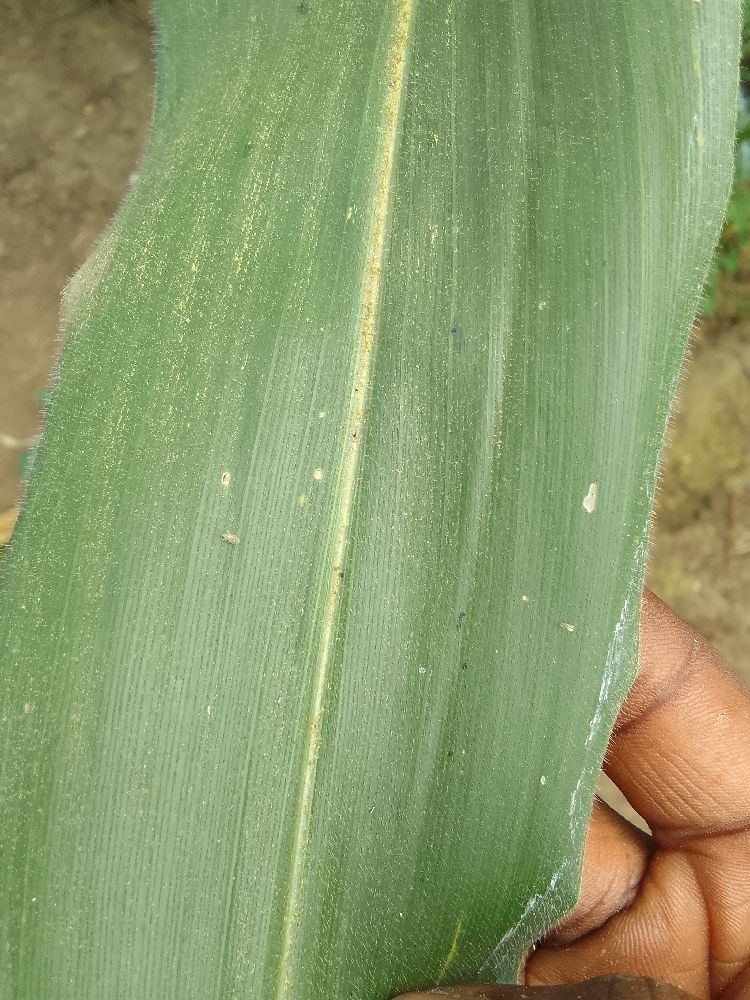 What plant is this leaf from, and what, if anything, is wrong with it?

maize, healthy
